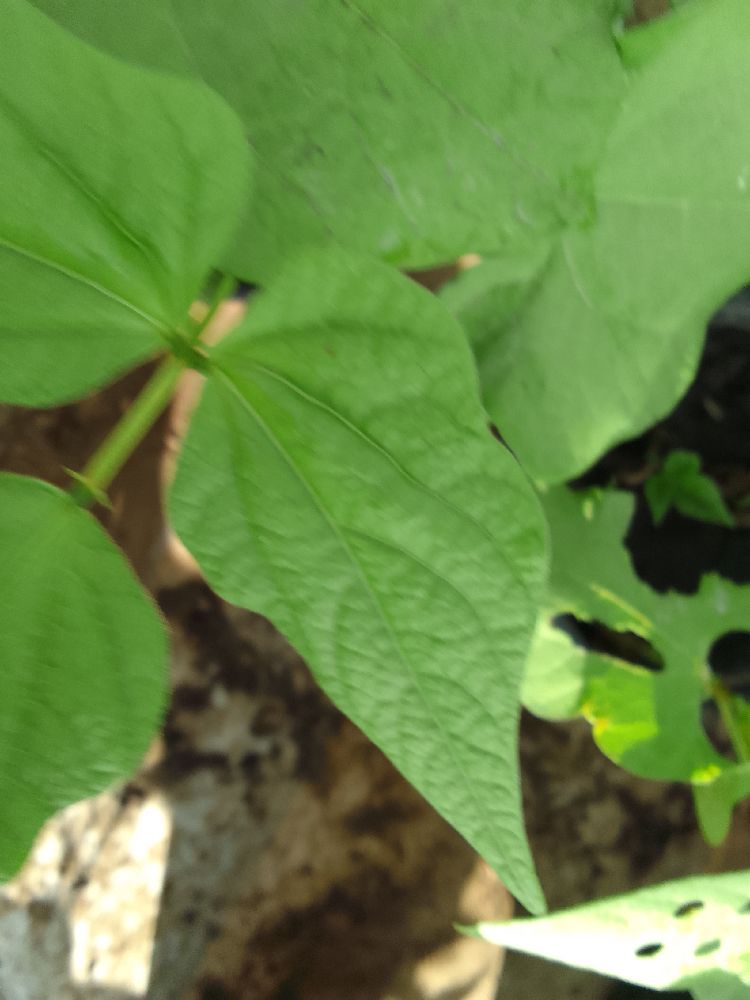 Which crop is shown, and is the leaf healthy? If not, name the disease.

common bean, healthy
